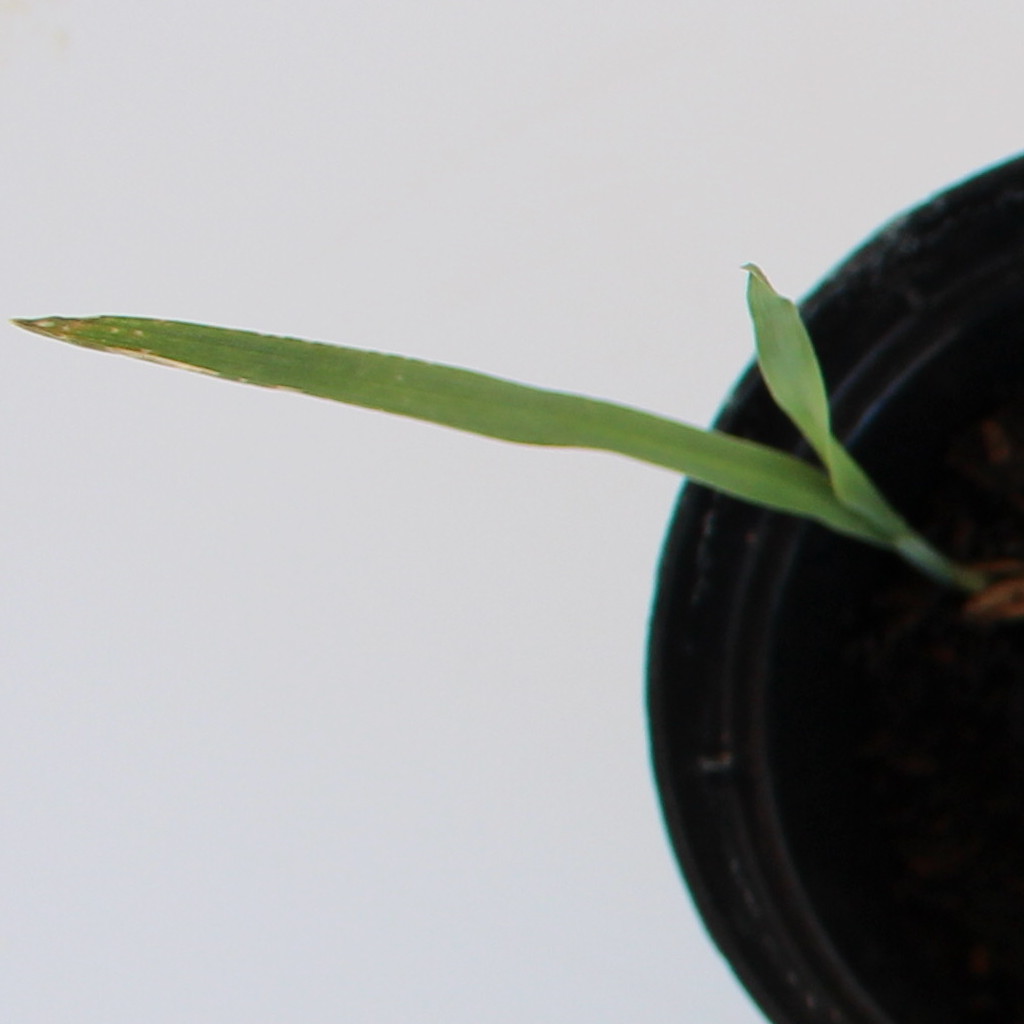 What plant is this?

Avena sterilis
